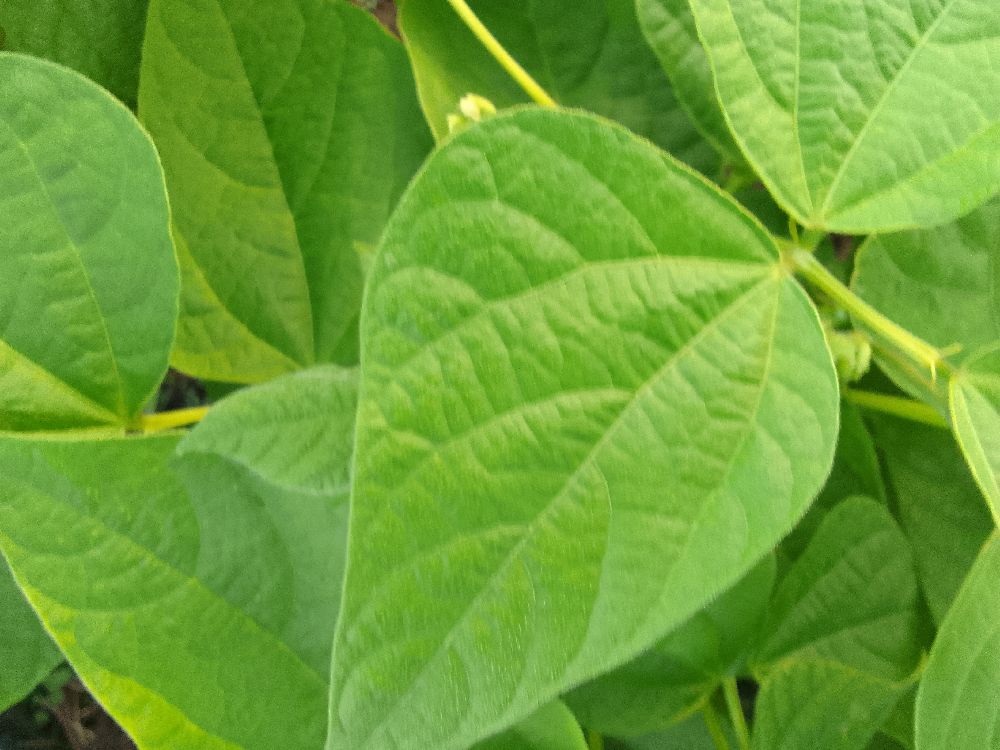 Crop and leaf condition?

common bean, healthy
